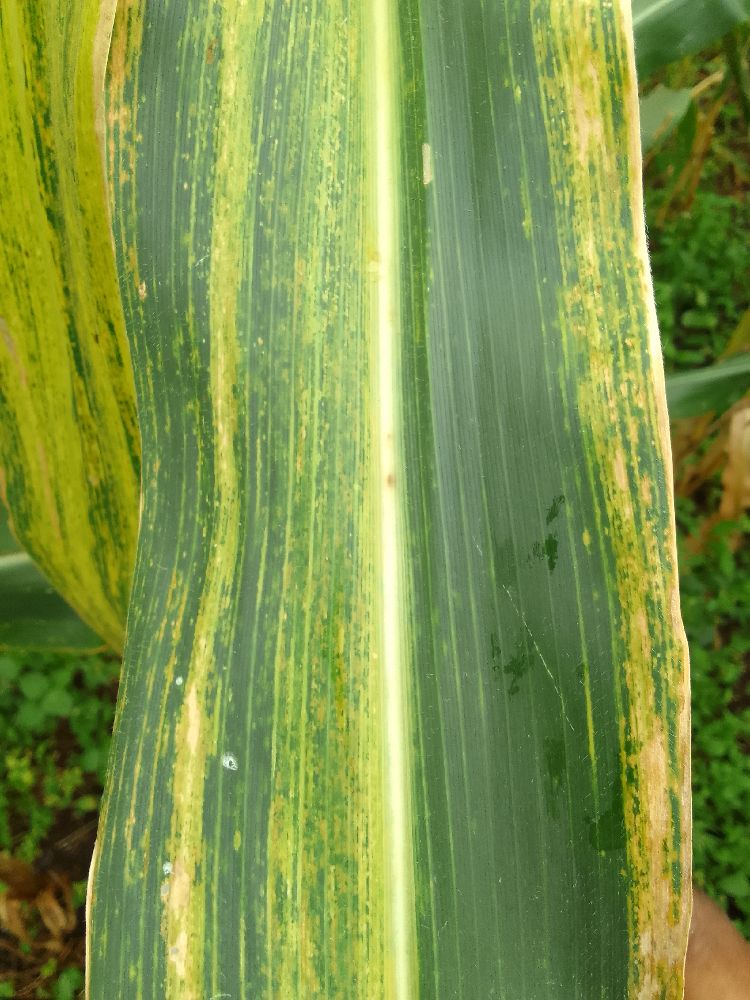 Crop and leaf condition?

maize, maize lethal necrosis
